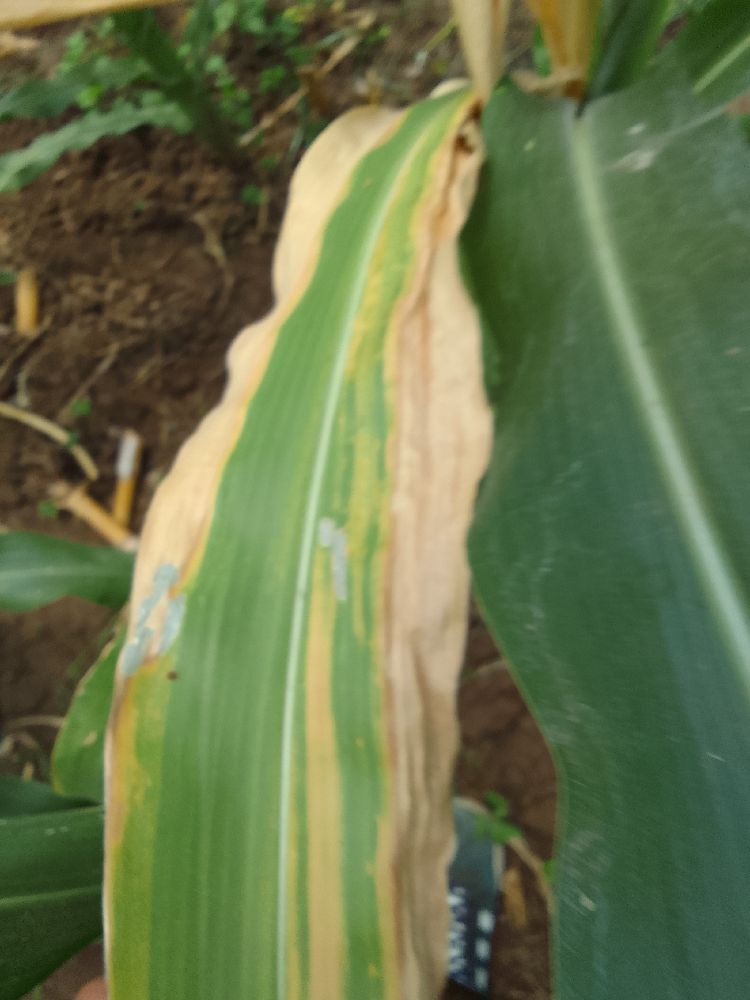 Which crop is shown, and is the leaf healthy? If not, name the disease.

maize, maize lethal necrosis
